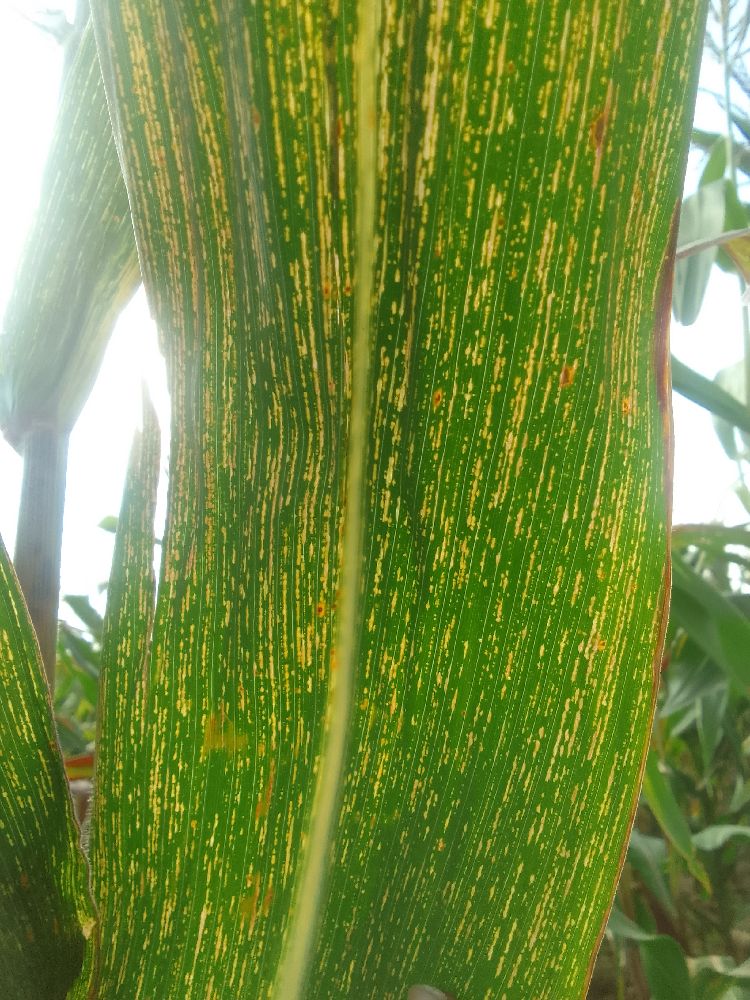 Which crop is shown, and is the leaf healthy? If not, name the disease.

maize, maize streak virus
